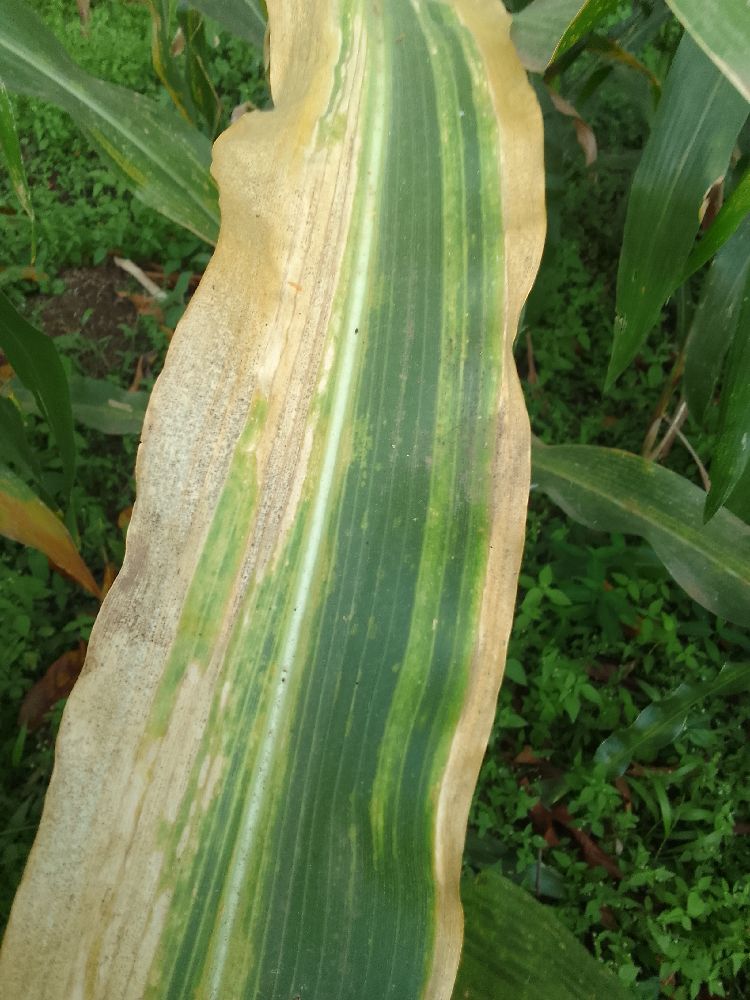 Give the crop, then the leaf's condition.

maize, maize lethal necrosis
